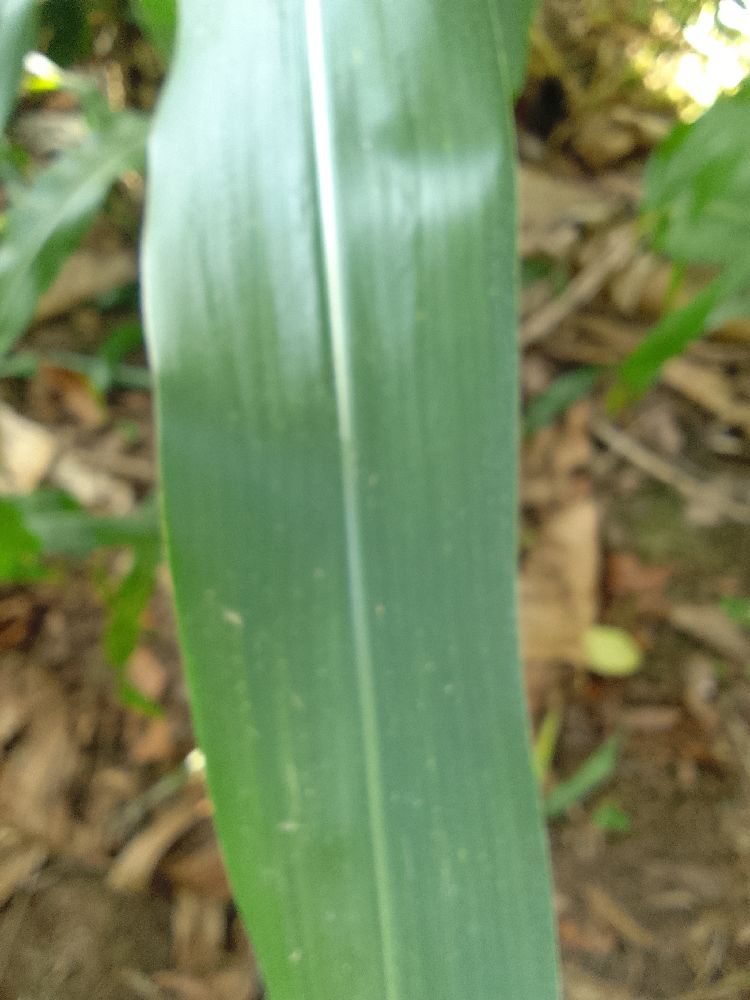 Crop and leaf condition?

maize, healthy
